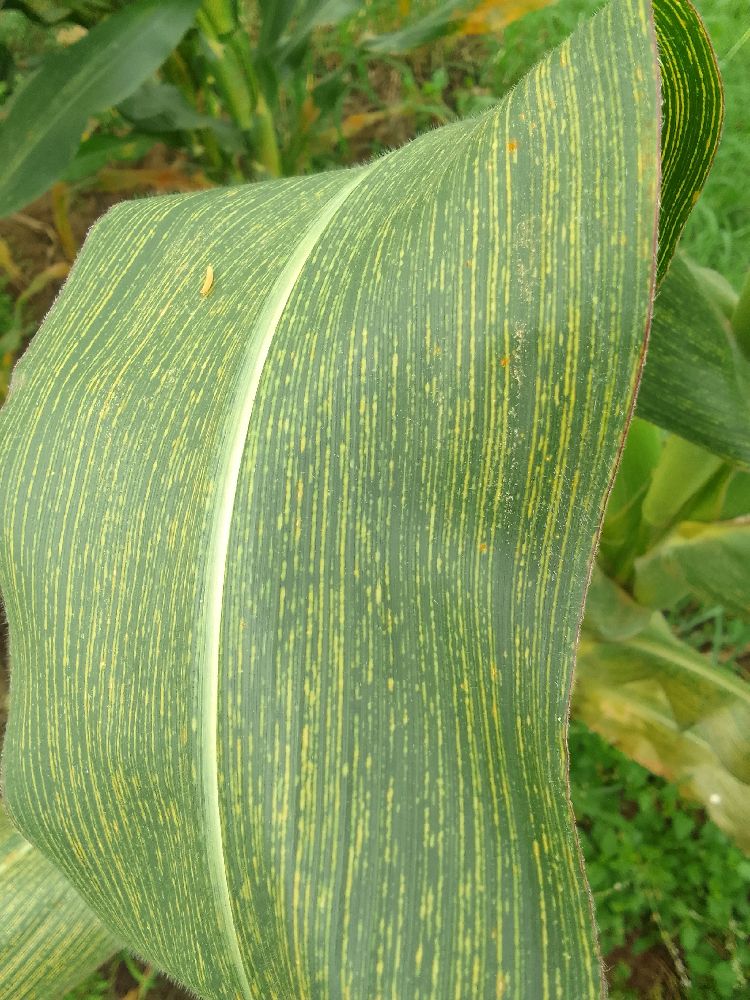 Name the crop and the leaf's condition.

maize, maize streak virus
